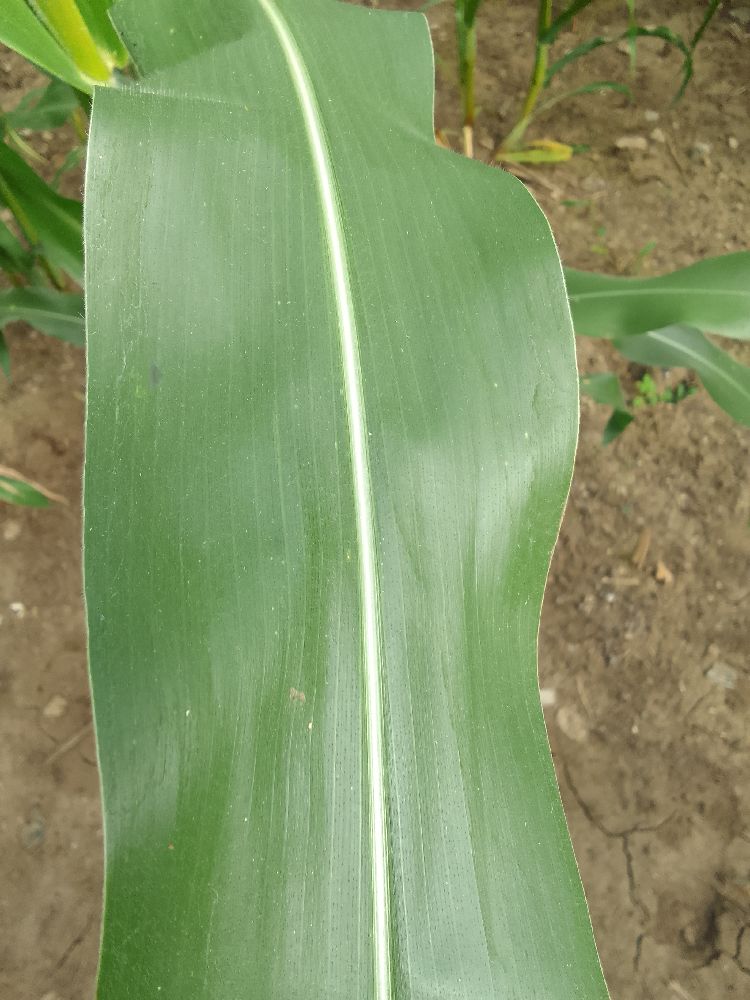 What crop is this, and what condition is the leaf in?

maize, healthy
